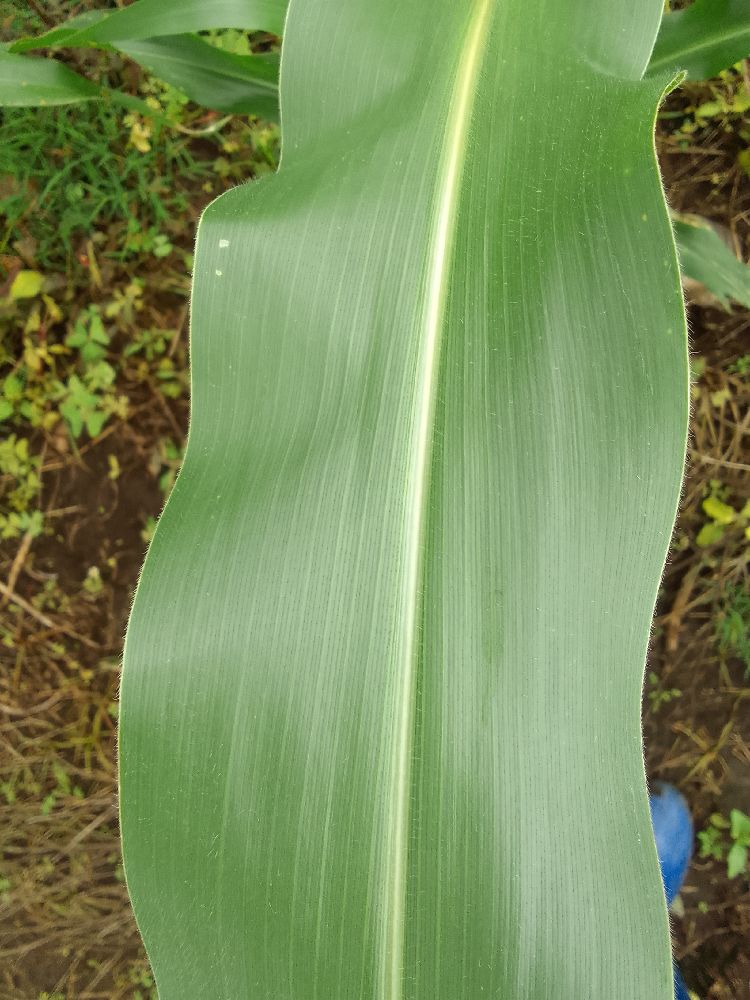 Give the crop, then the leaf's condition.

maize, healthy
